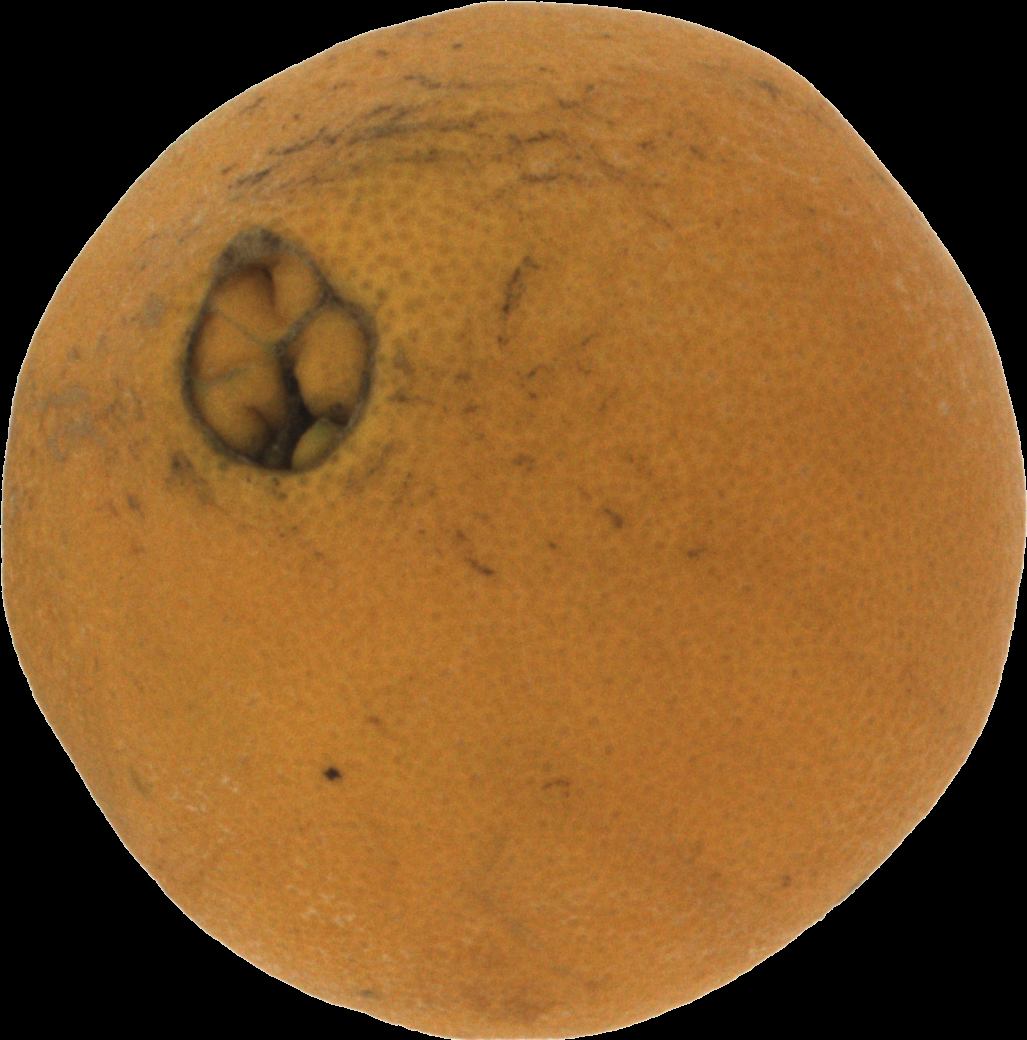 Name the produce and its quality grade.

orange, bad
